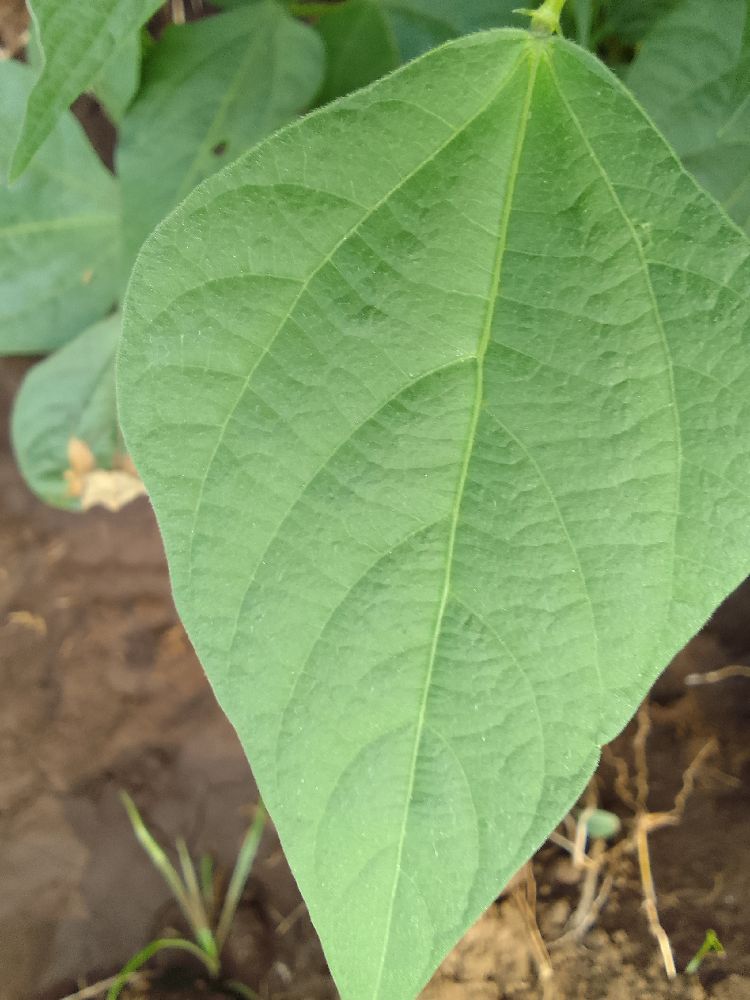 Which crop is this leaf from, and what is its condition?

common bean, healthy
